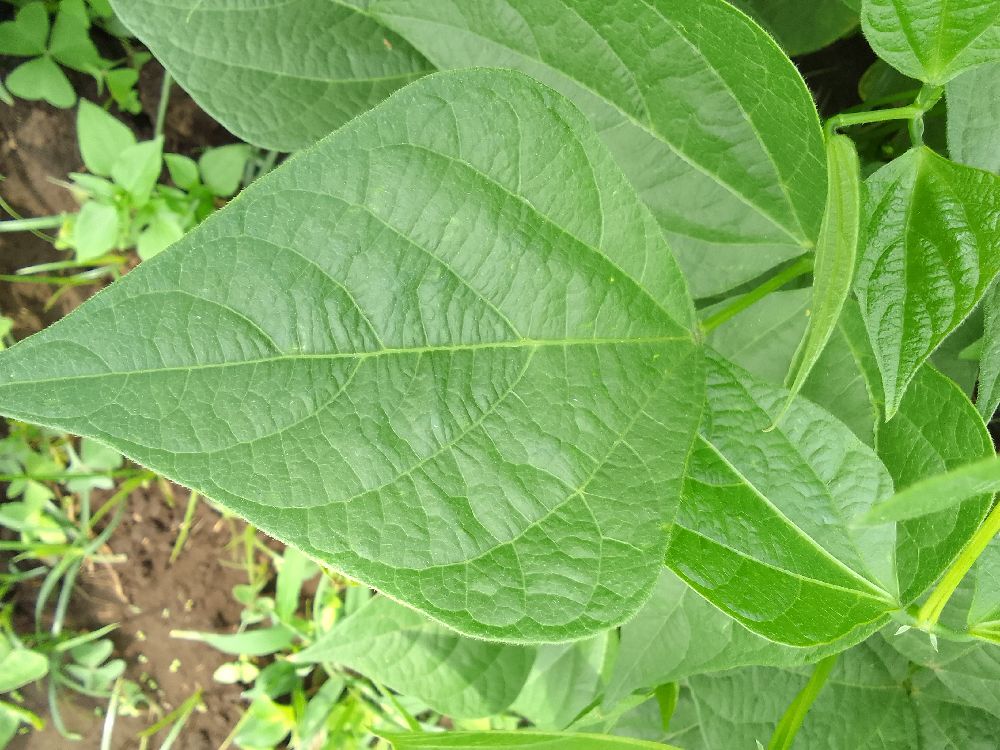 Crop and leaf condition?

common bean, healthy
